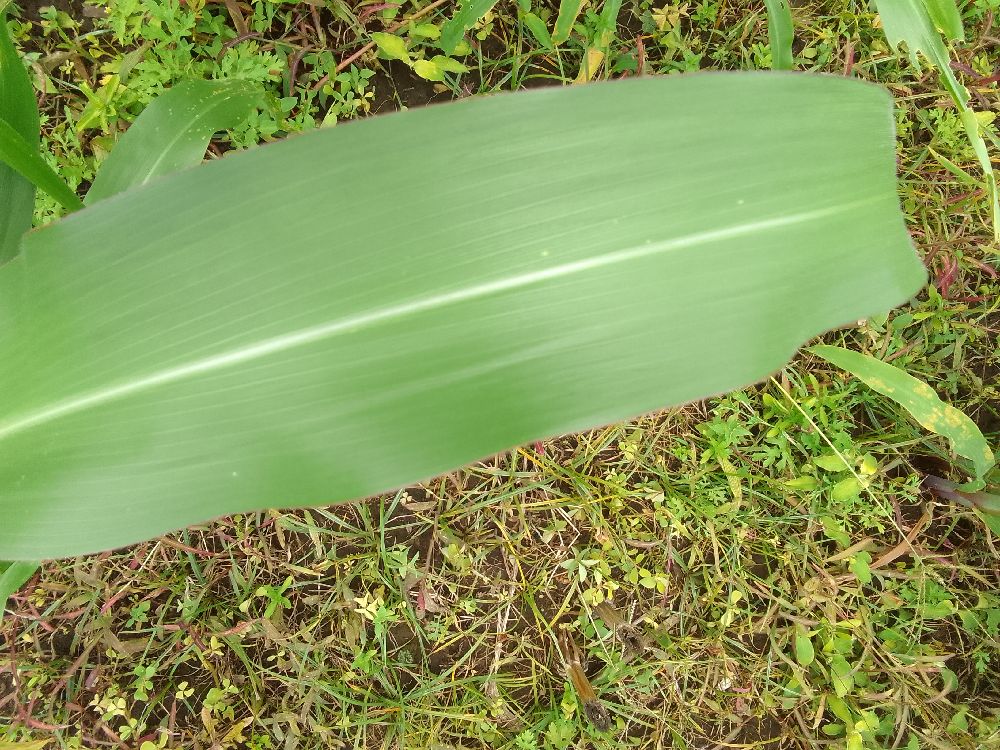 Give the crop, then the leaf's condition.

maize, healthy
